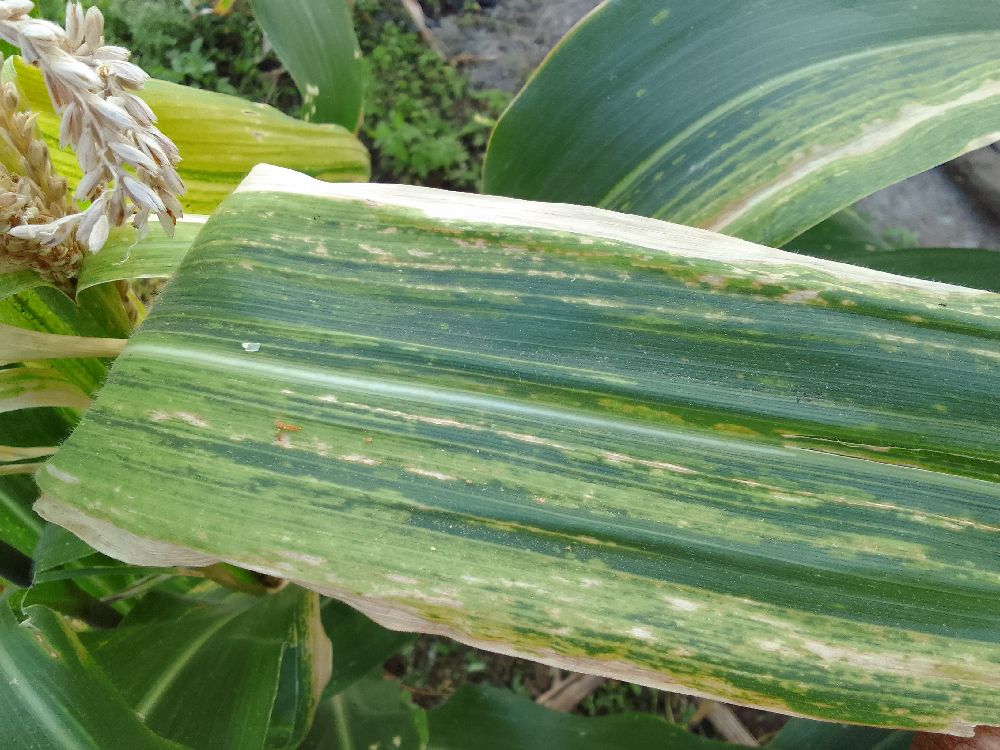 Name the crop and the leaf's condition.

maize, maize lethal necrosis
